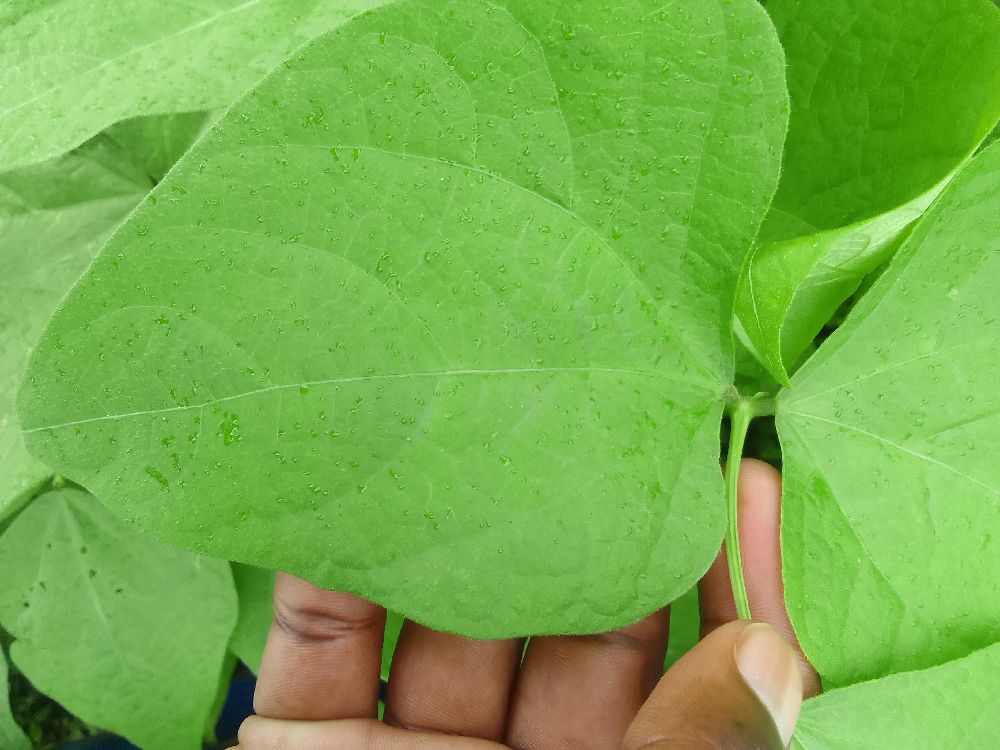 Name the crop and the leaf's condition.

common bean, healthy
